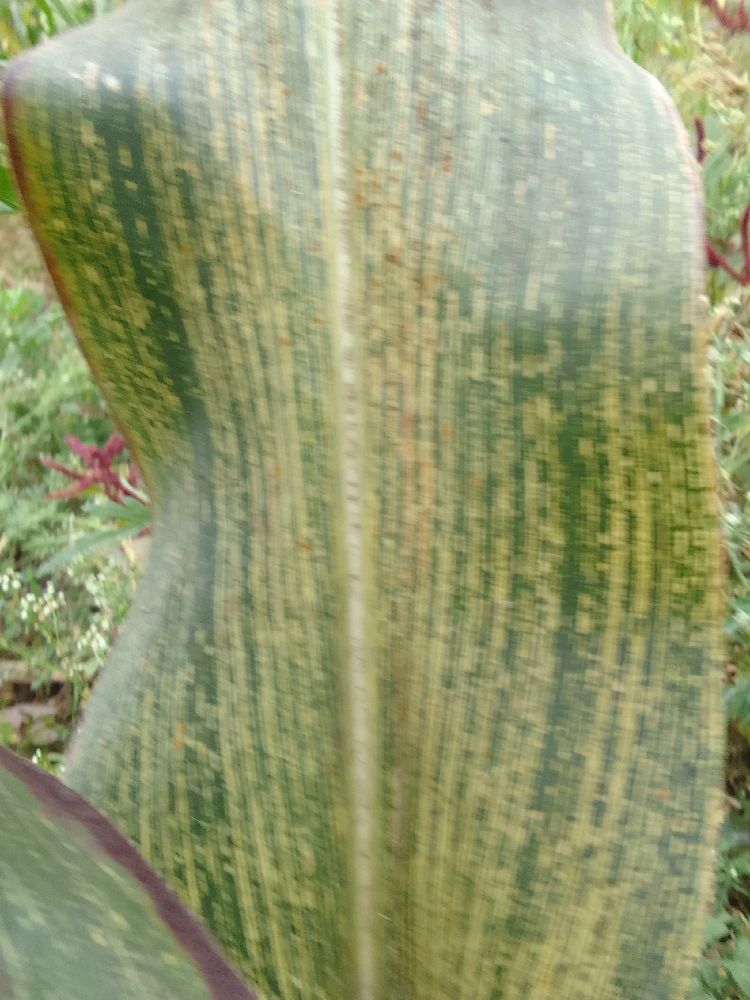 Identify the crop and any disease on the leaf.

maize, maize streak virus
